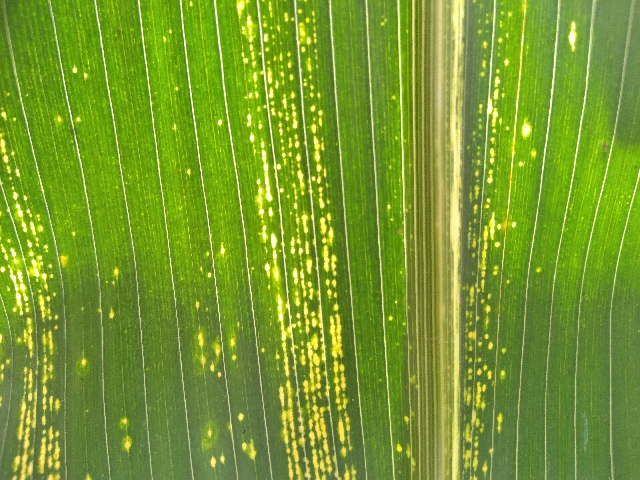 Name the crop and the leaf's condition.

maize, maize streak virus
